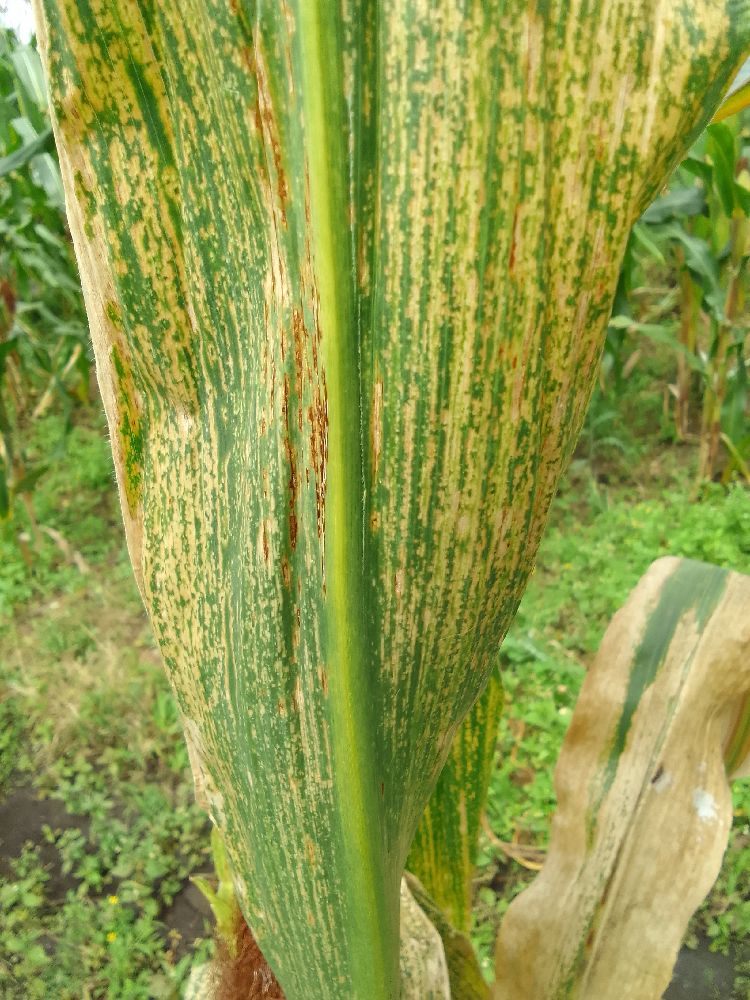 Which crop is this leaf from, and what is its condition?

maize, maize lethal necrosis
